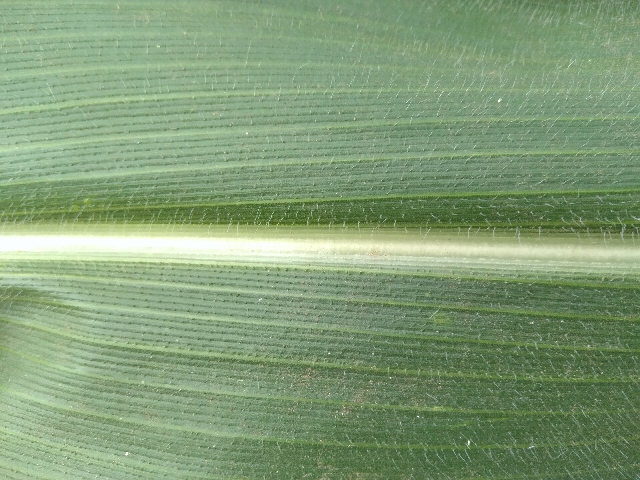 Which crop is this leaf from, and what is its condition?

maize, healthy
